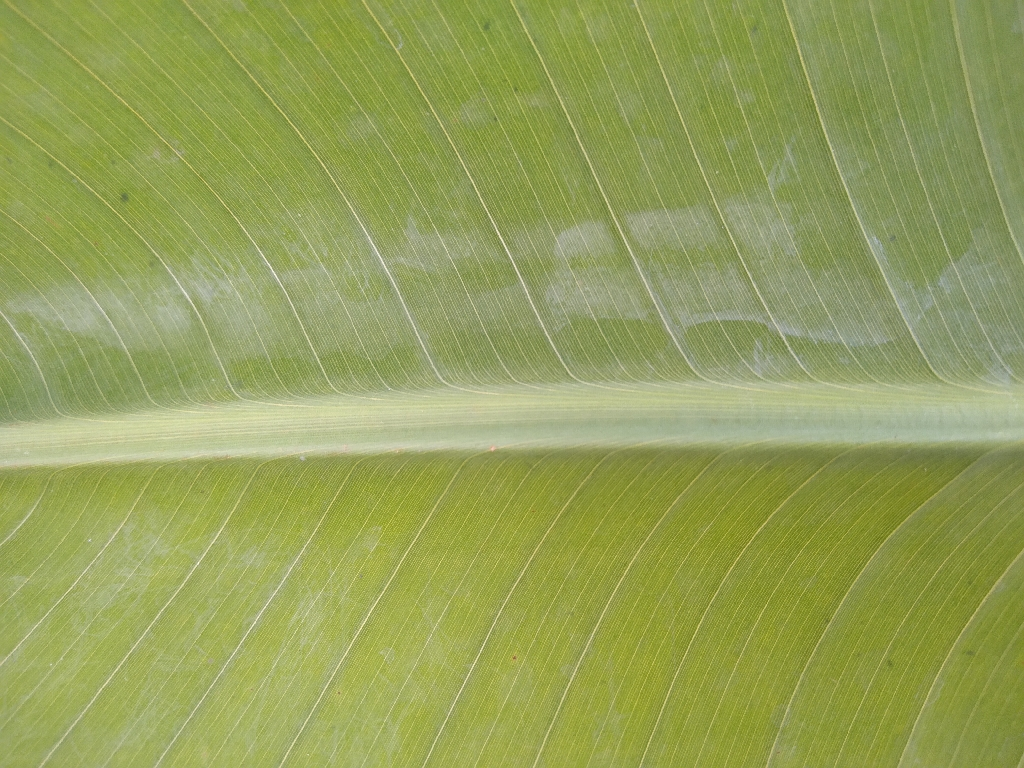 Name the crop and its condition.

banana, healthy
